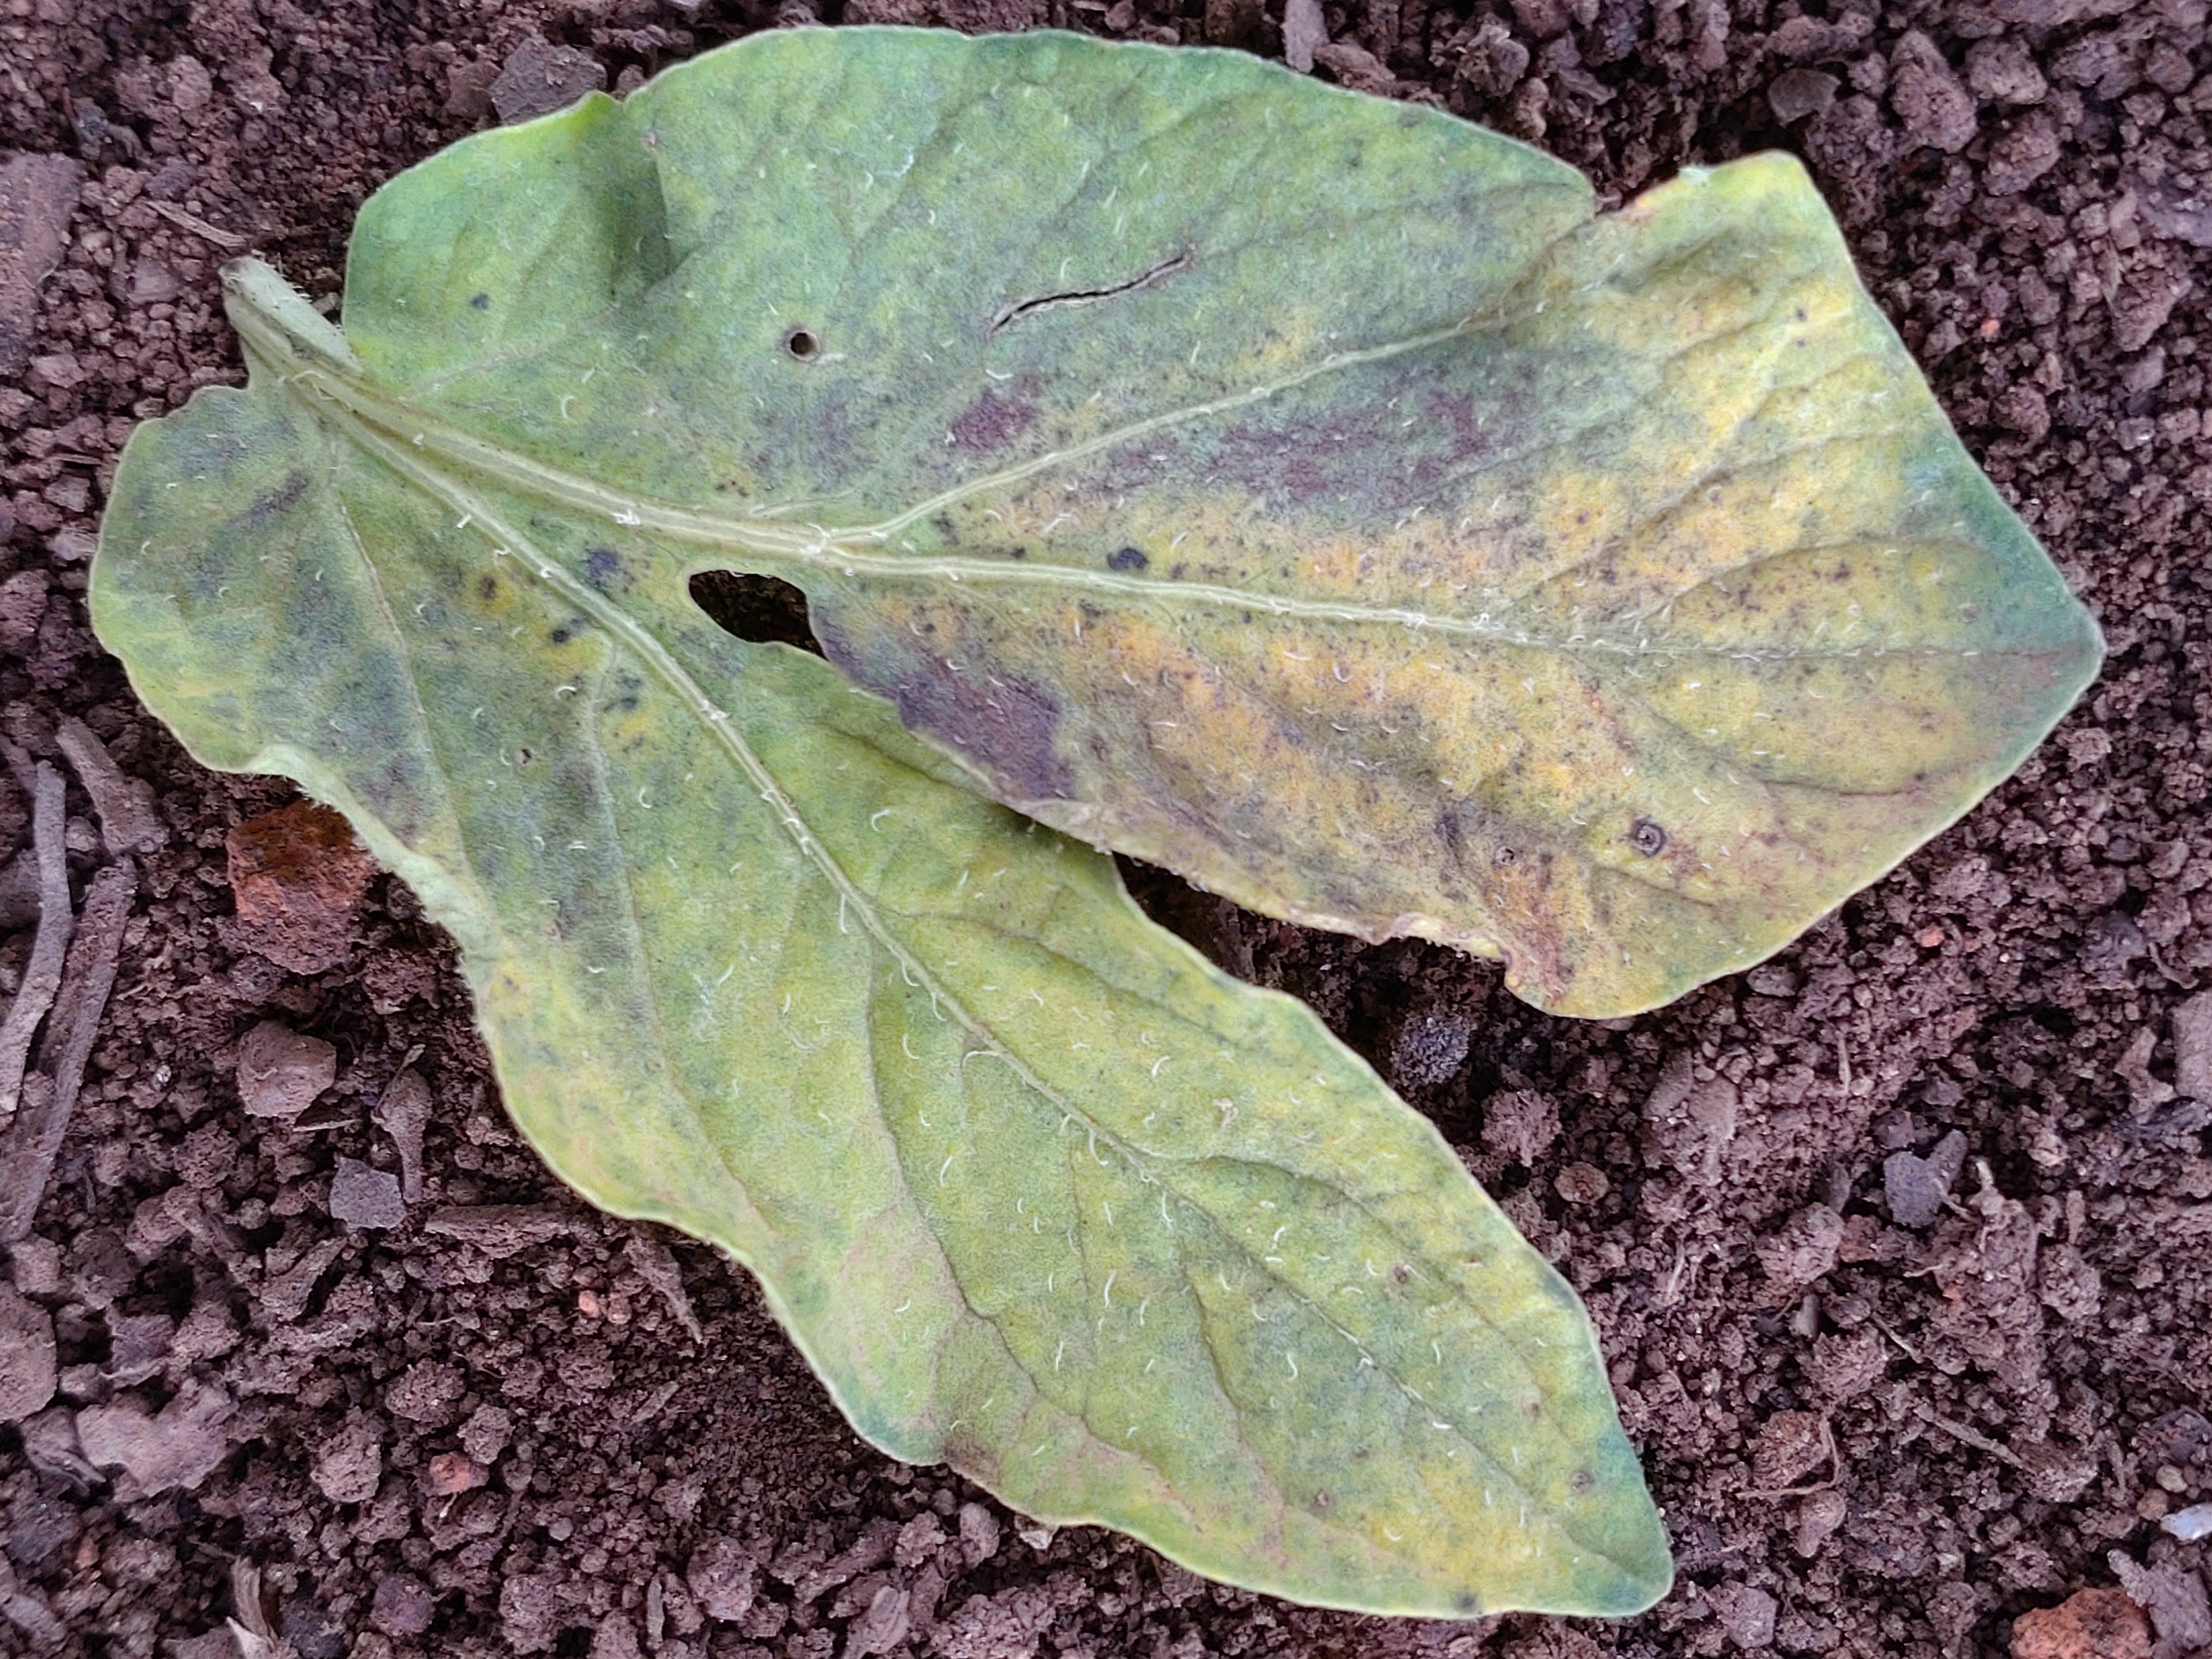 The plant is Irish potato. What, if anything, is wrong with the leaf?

late blight
